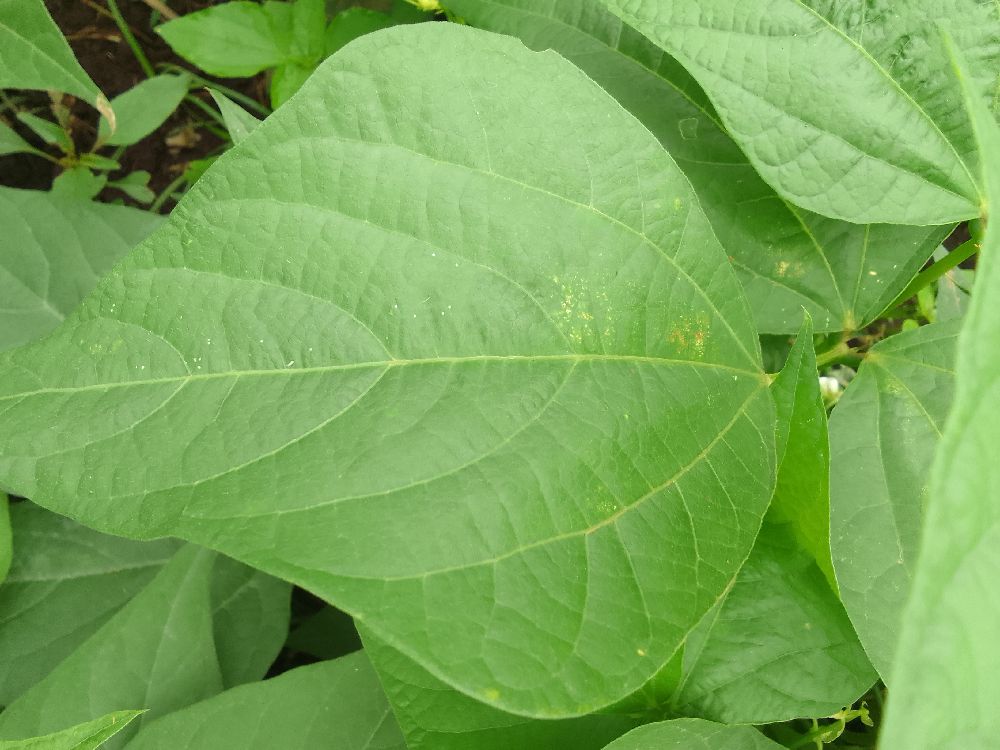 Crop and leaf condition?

common bean, healthy
